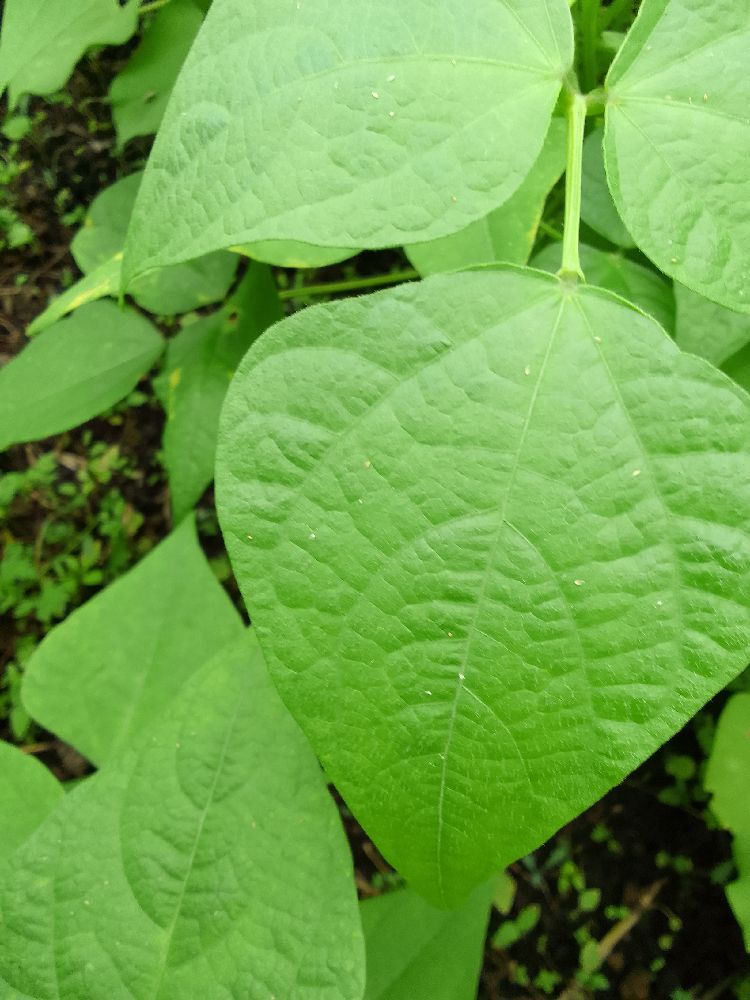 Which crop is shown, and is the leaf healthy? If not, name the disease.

common bean, healthy
